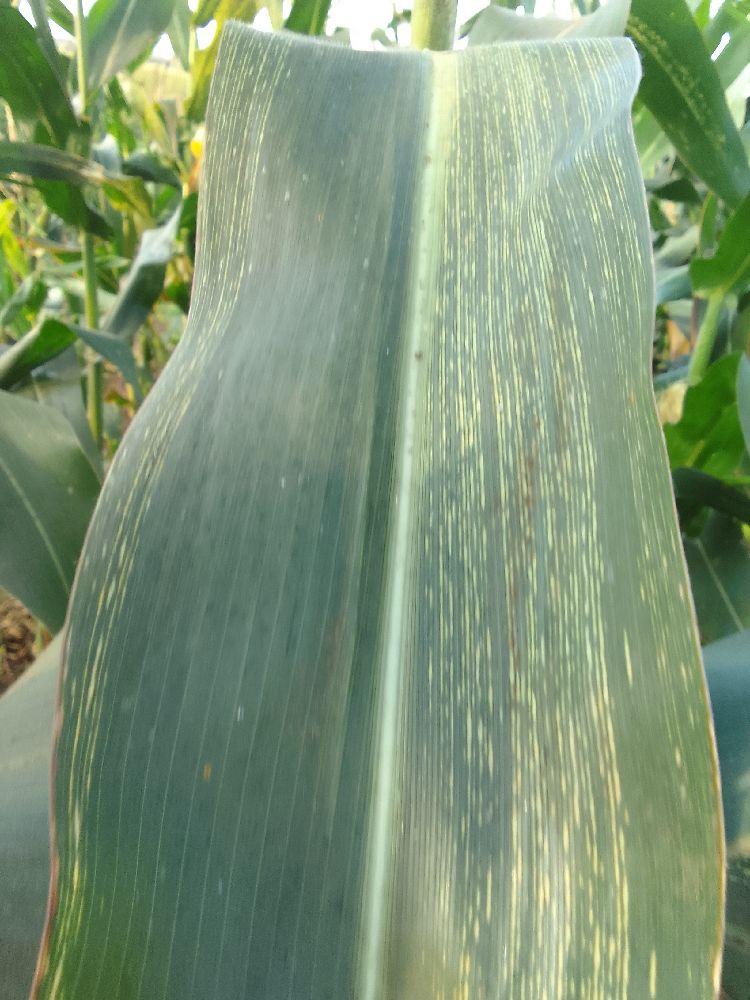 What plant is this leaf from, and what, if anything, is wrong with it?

maize, maize streak virus
